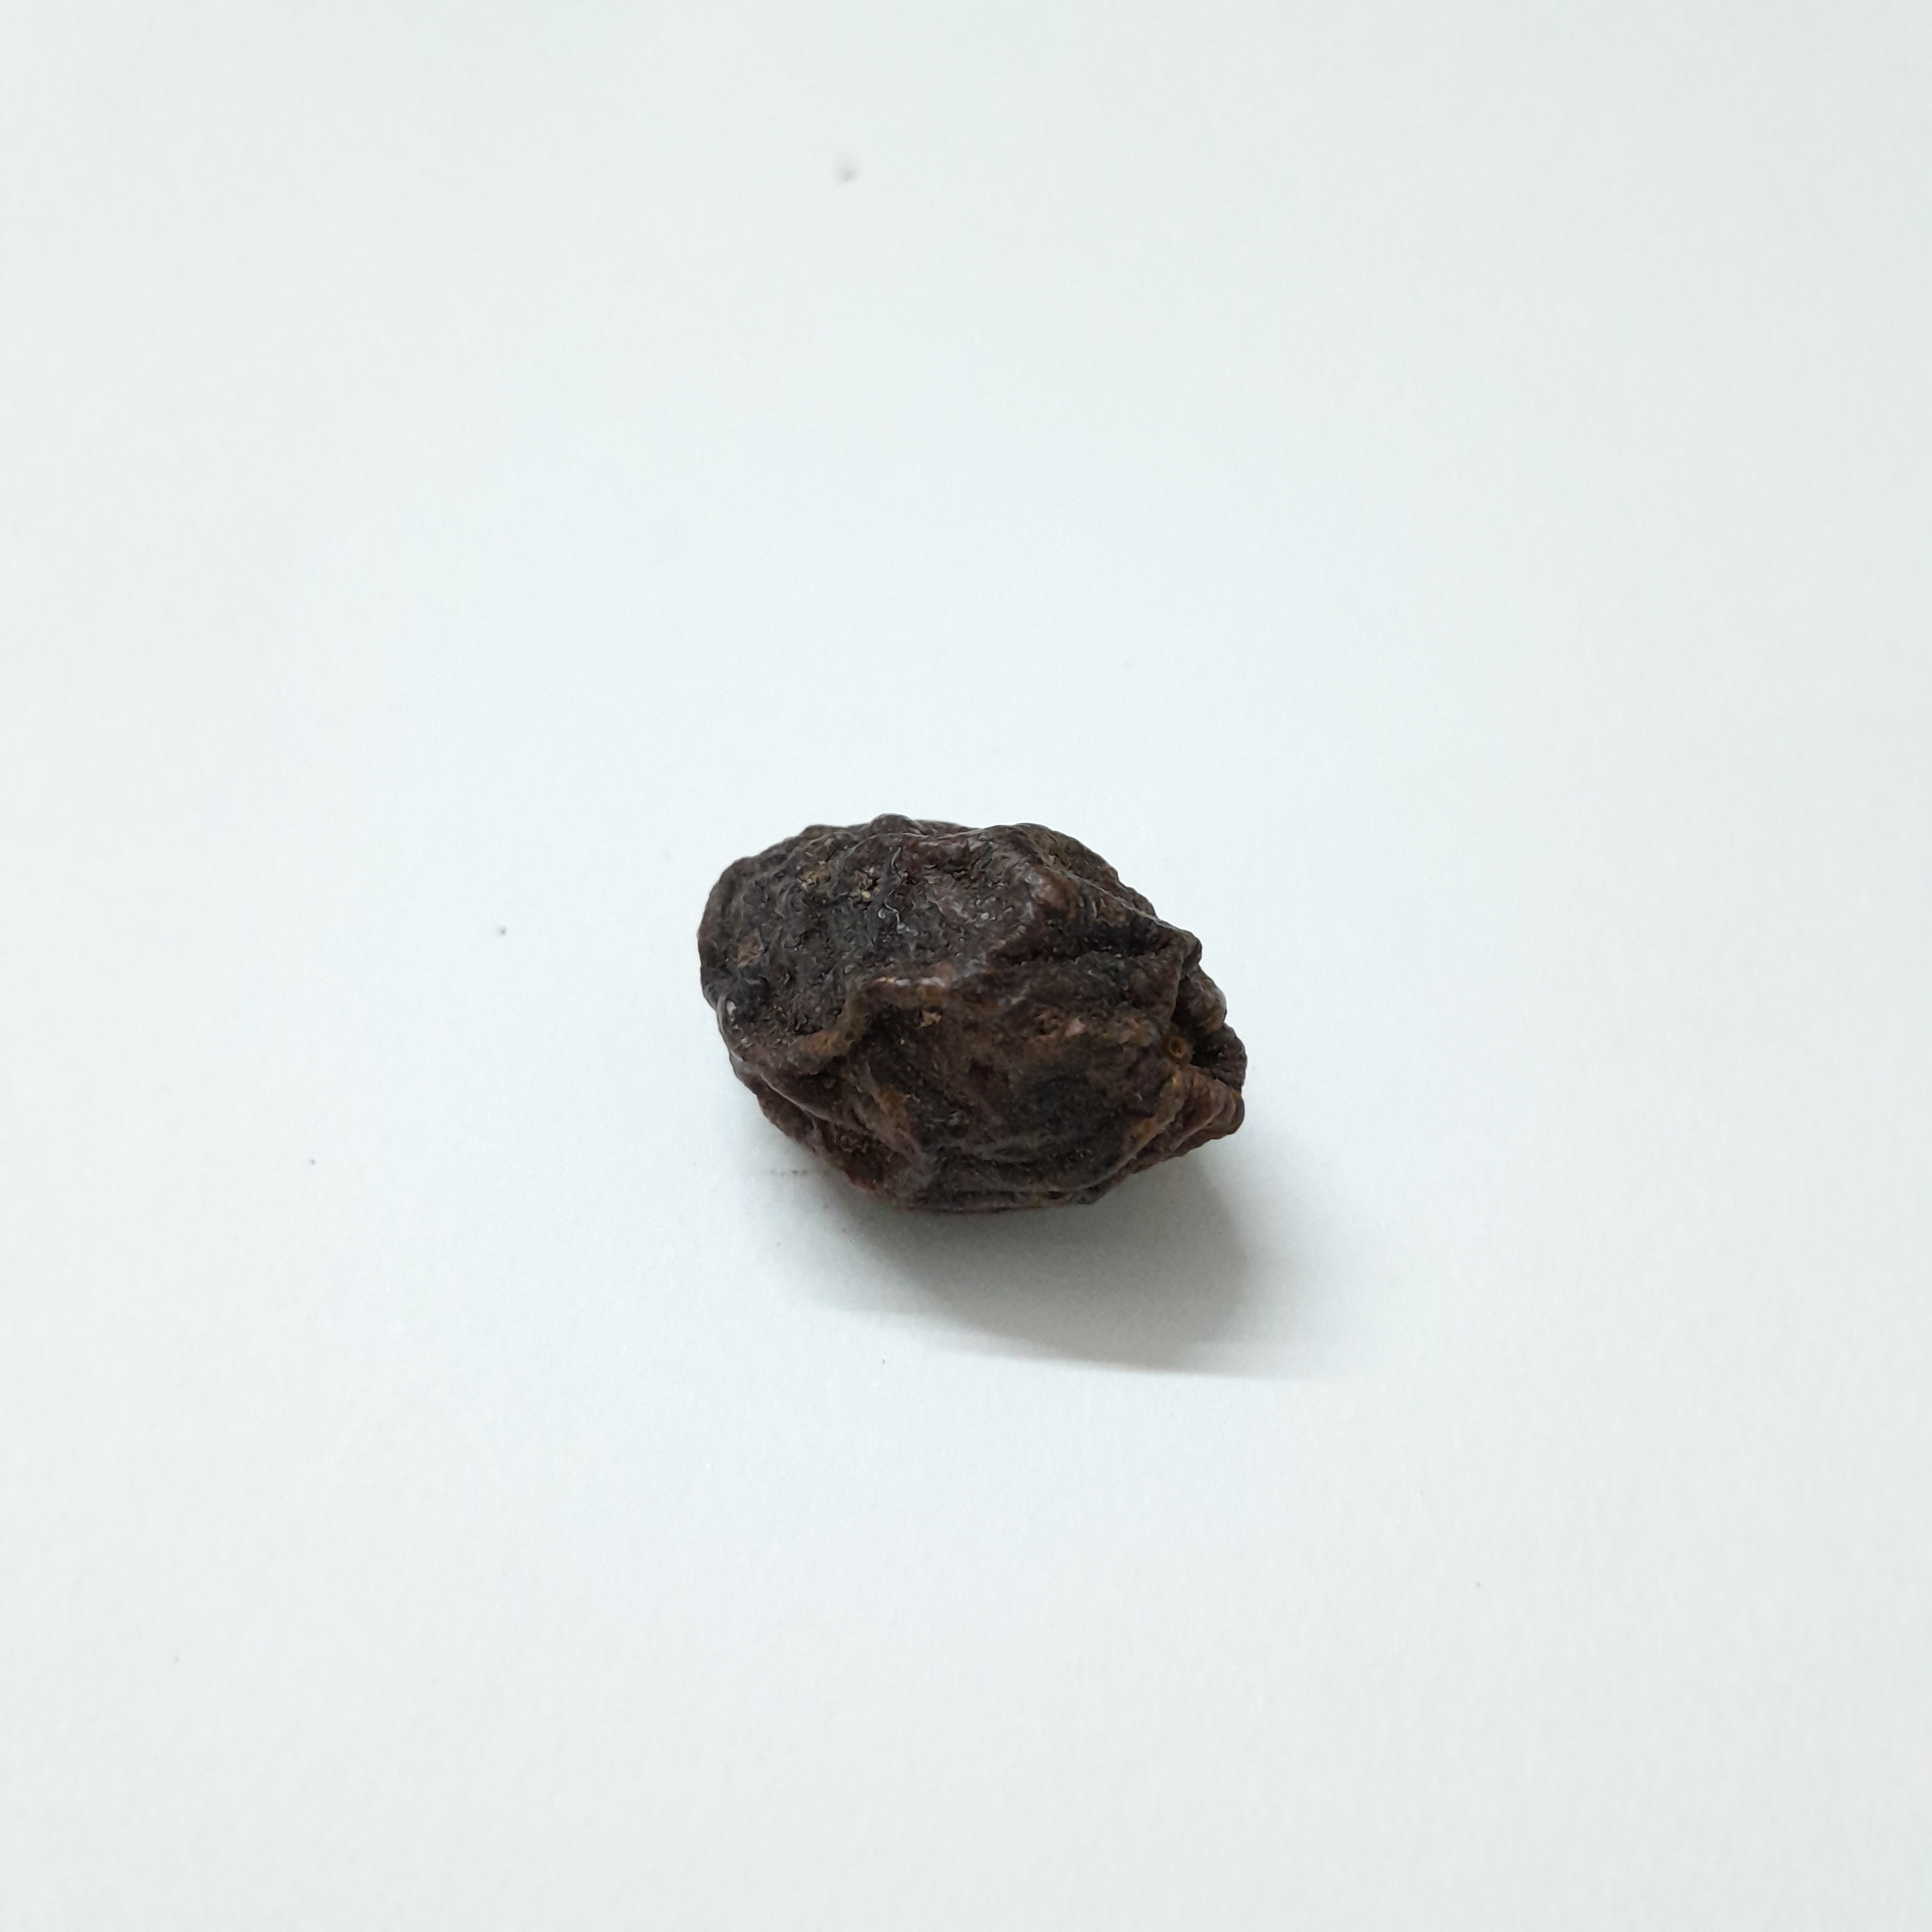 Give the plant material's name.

kadukharik
